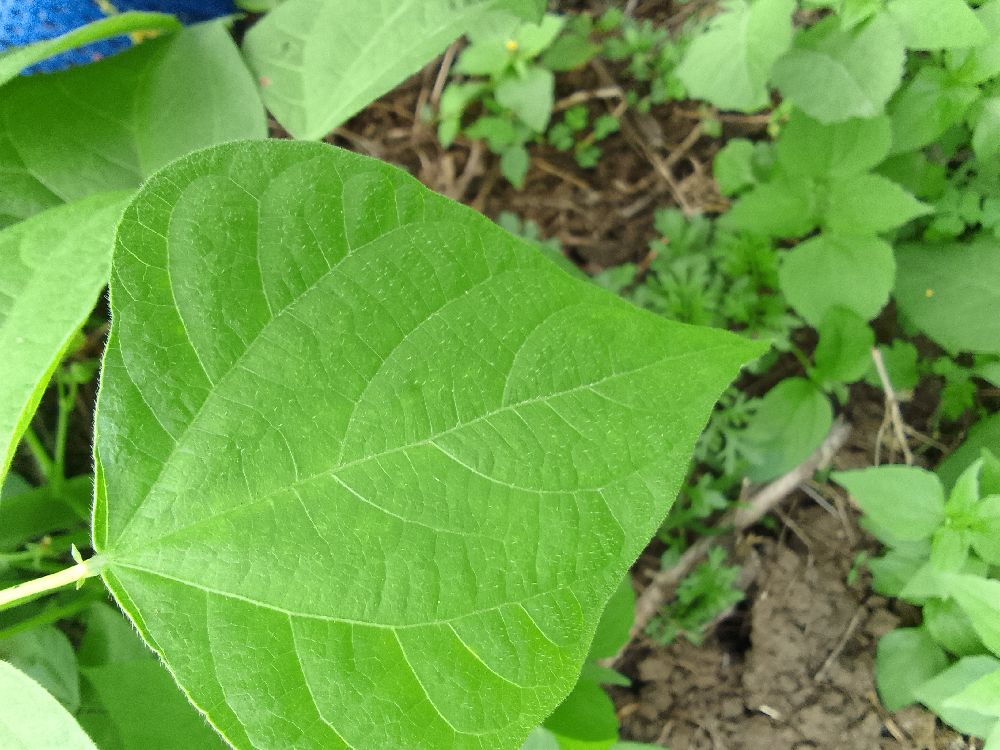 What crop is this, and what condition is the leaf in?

common bean, healthy
